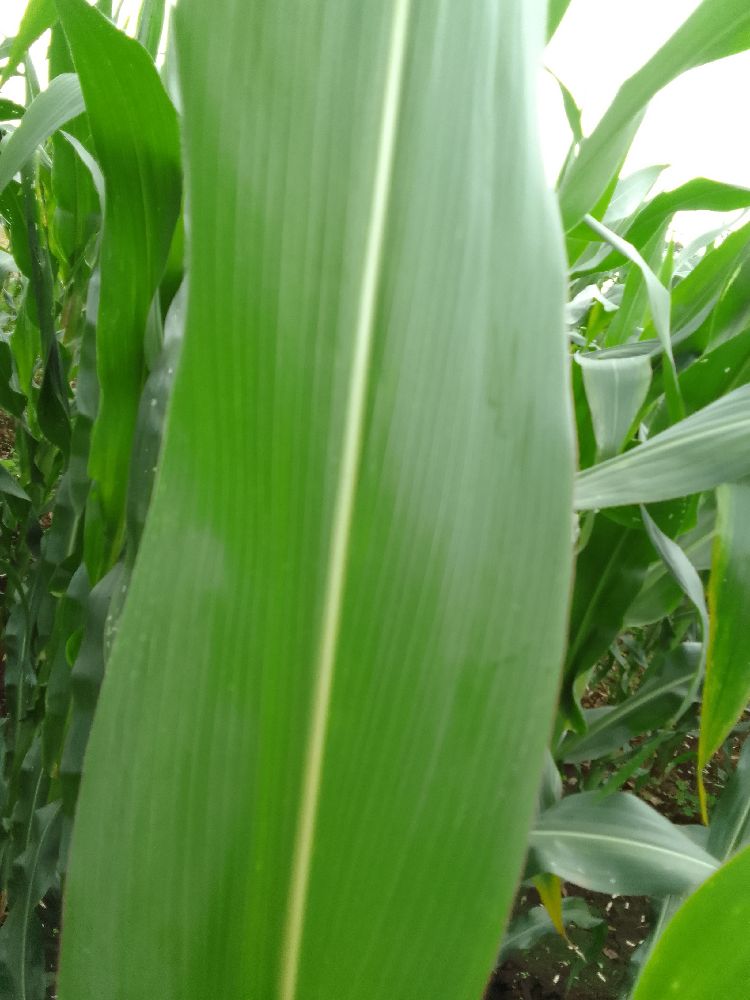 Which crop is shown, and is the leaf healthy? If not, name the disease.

maize, healthy
